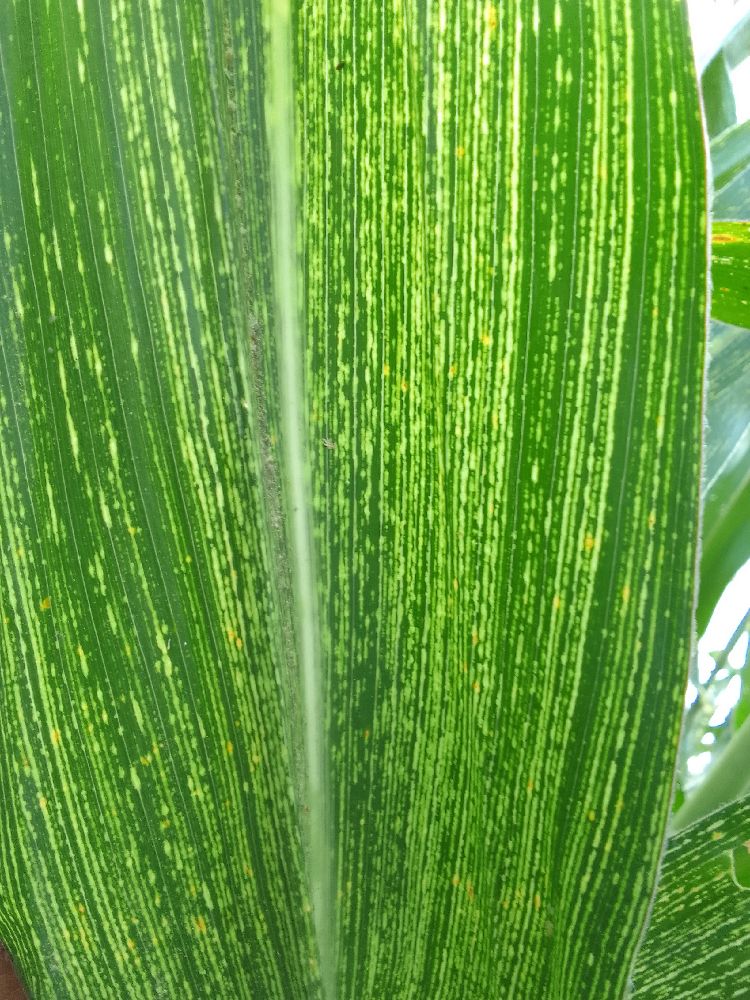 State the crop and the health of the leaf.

maize, maize streak virus
